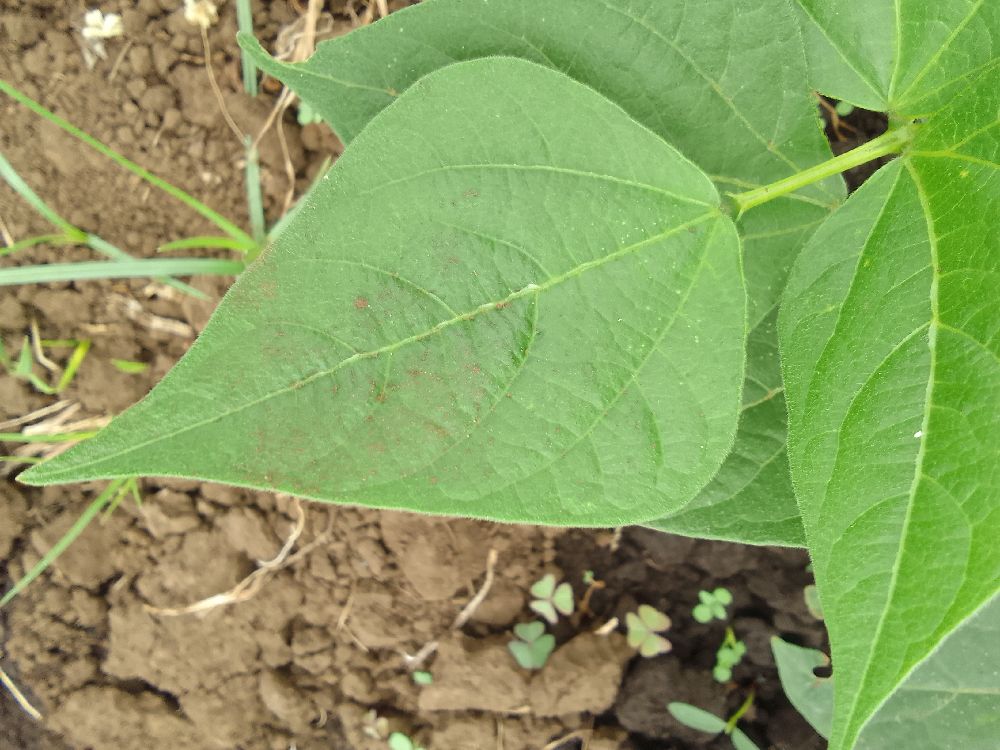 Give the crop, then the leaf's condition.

common bean, healthy
